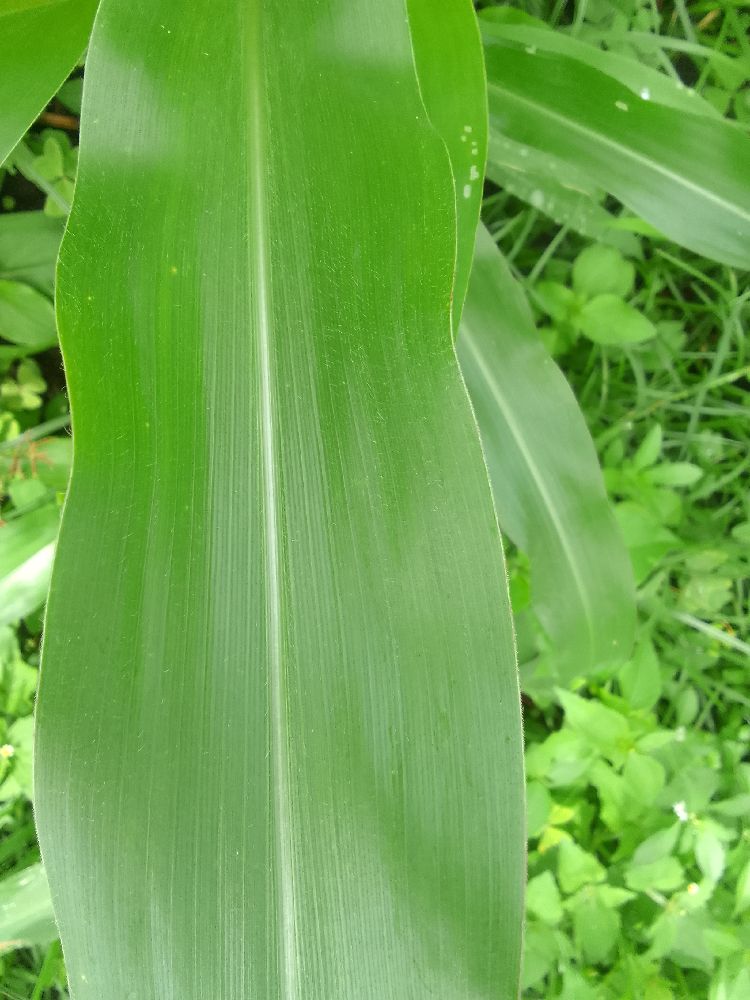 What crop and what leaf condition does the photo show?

maize, healthy
